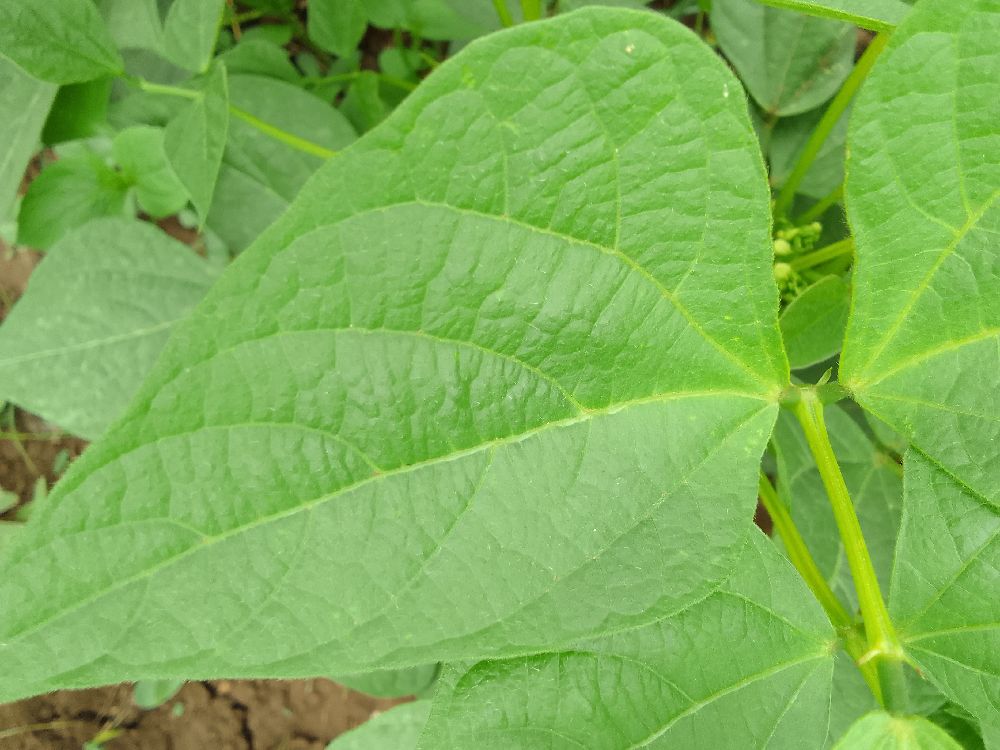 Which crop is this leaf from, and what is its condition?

common bean, healthy
